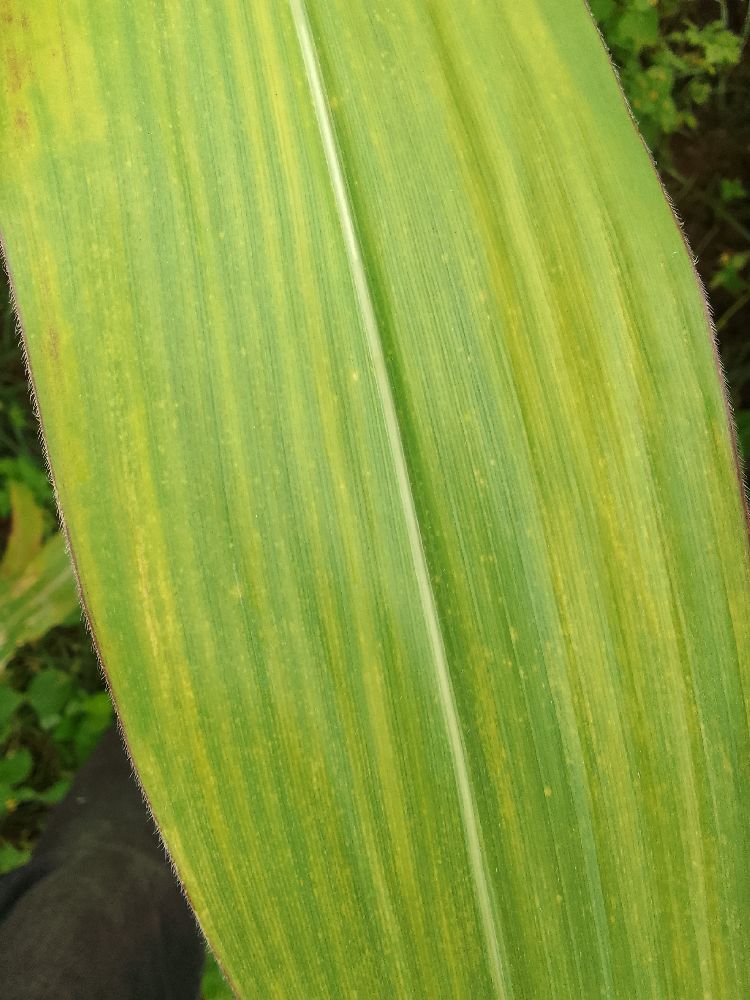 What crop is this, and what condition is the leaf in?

maize, maize lethal necrosis
